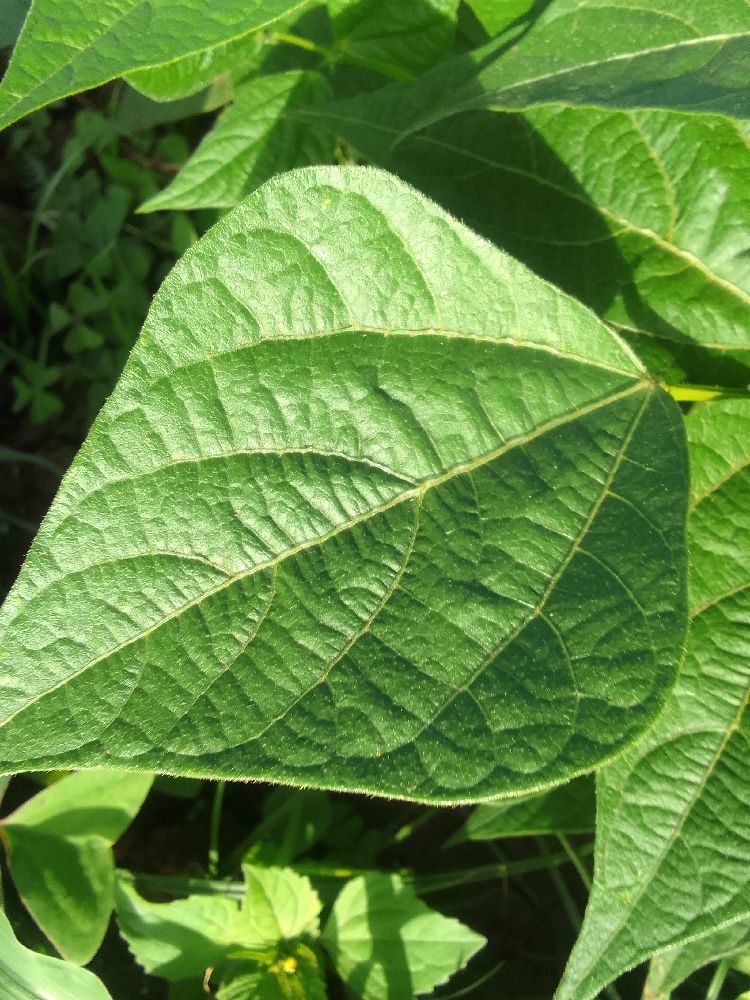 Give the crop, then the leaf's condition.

common bean, healthy
